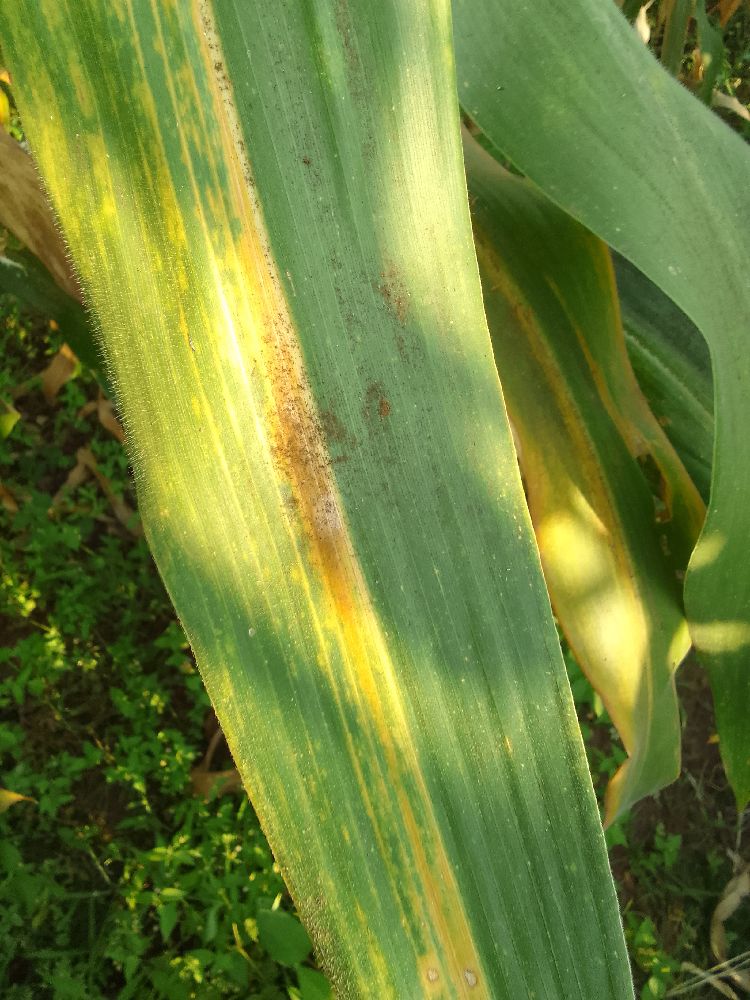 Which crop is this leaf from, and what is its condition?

maize, maize lethal necrosis
